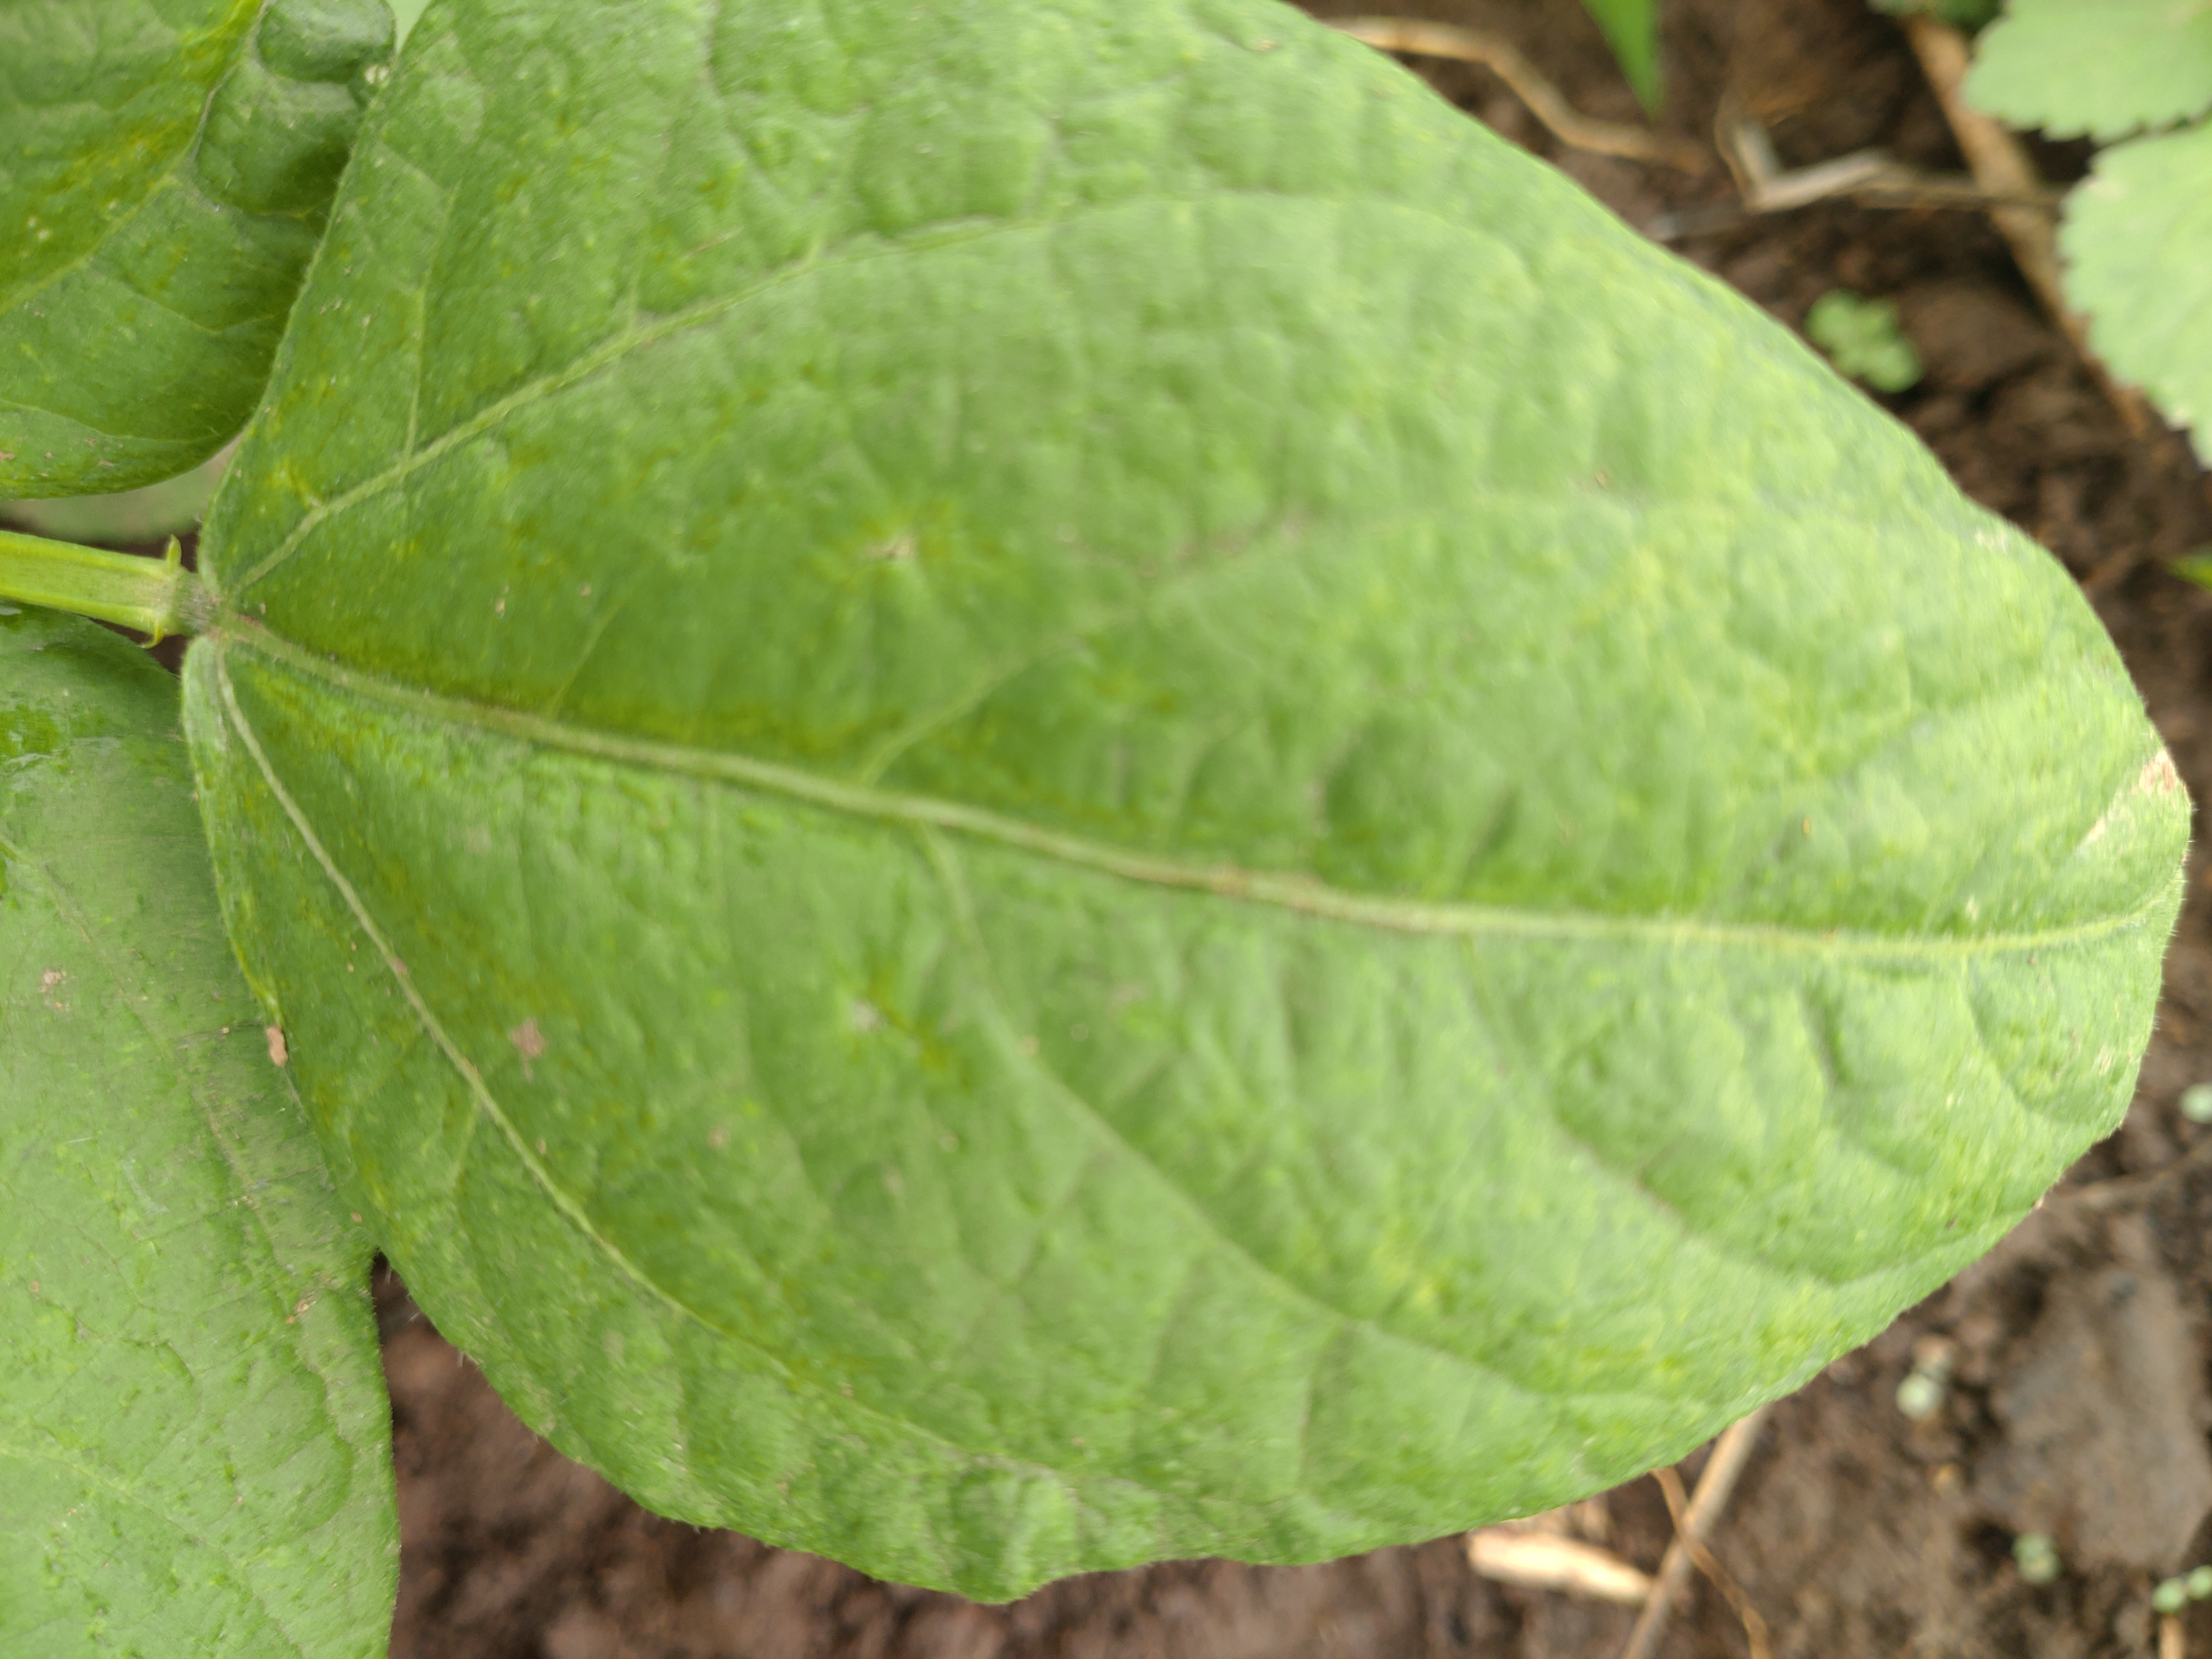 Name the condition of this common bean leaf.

healthy
